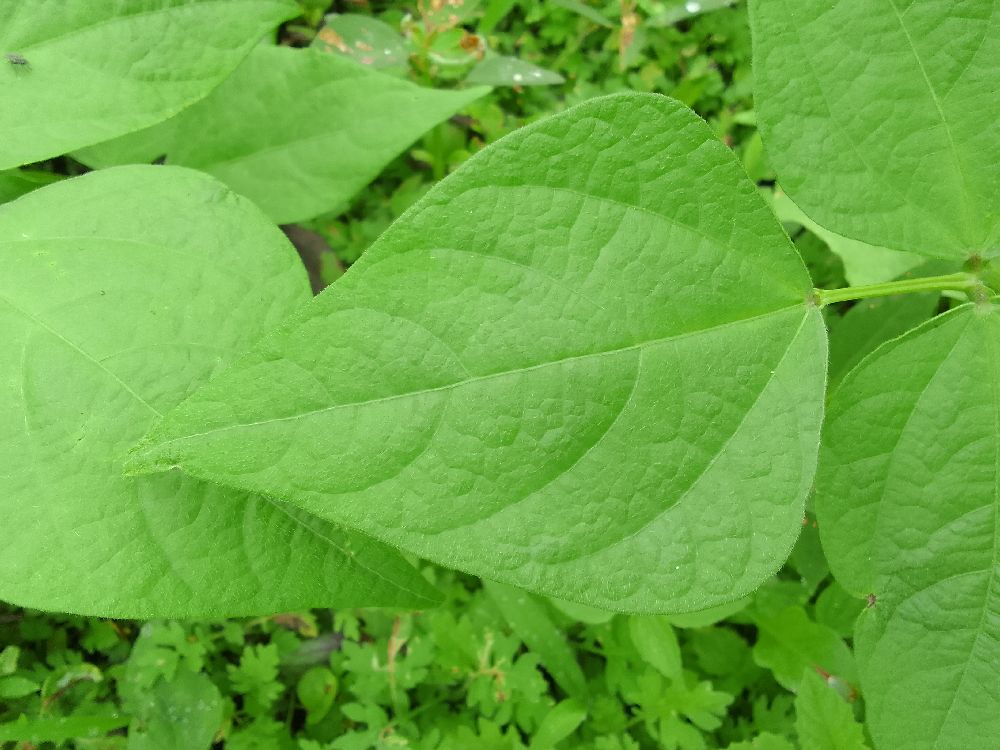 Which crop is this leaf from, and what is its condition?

common bean, healthy
